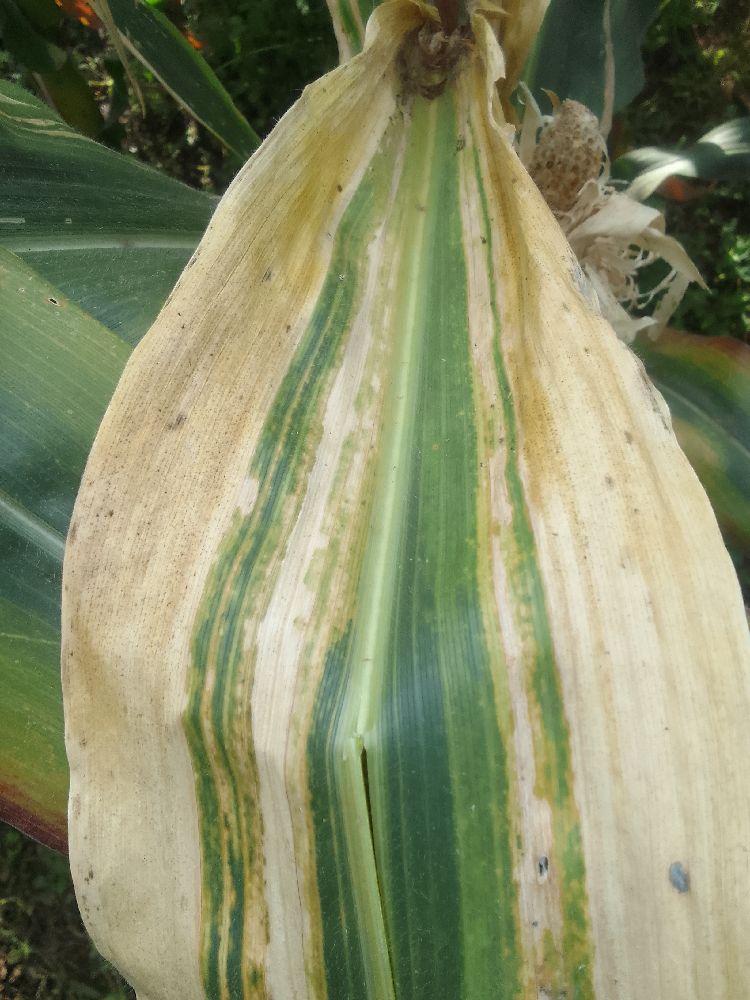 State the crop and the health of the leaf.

maize, maize lethal necrosis
